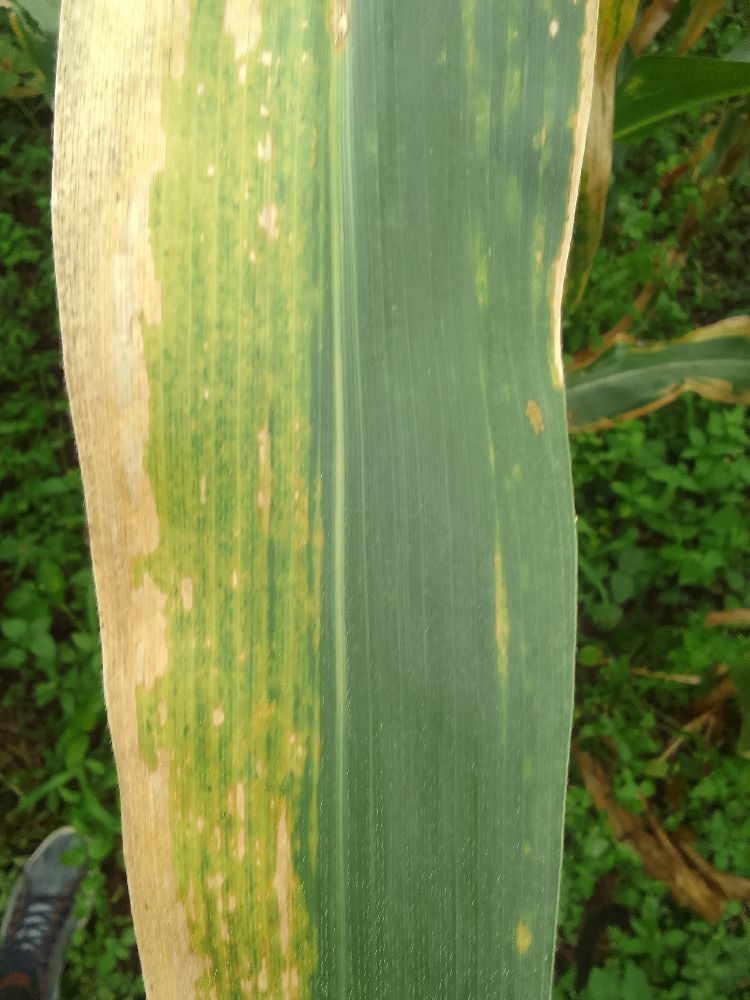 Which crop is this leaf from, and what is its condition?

maize, maize lethal necrosis
